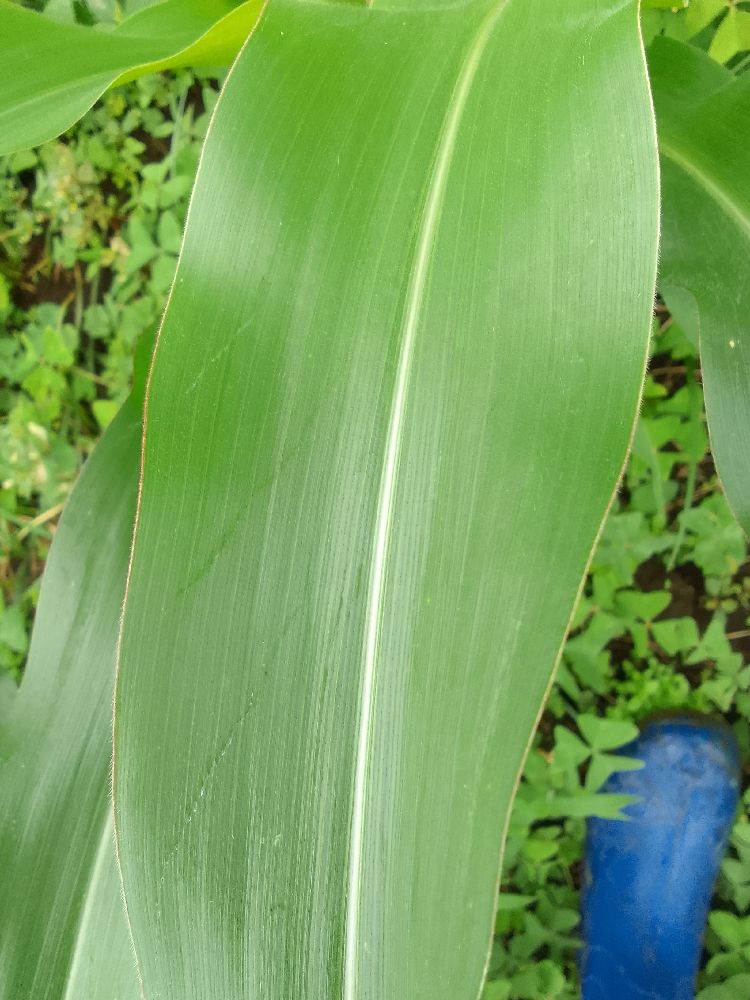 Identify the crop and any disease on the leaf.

maize, healthy
